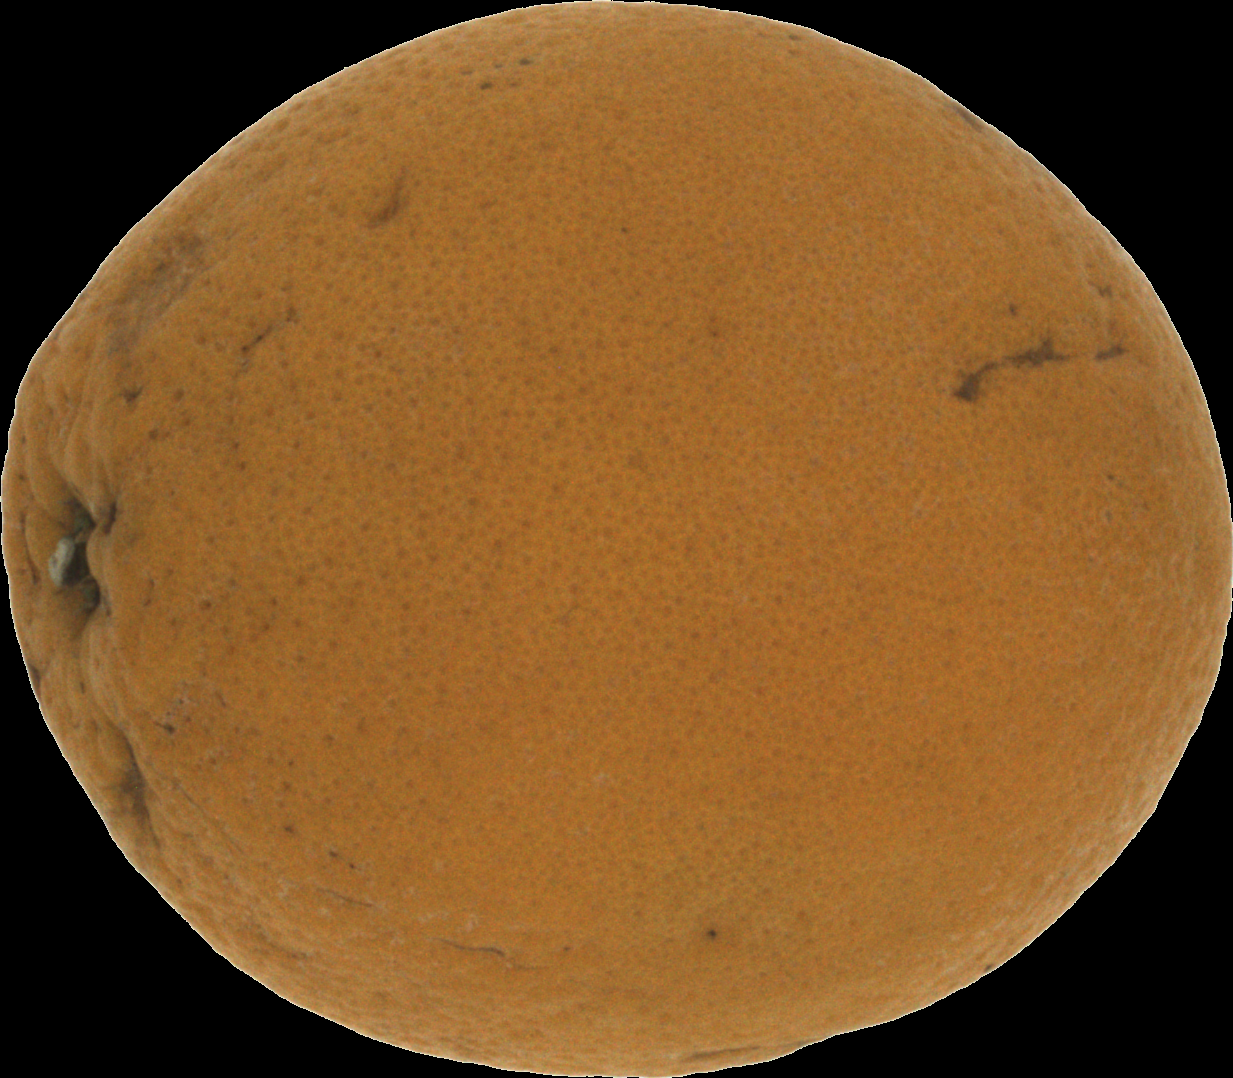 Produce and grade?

orange, bad
